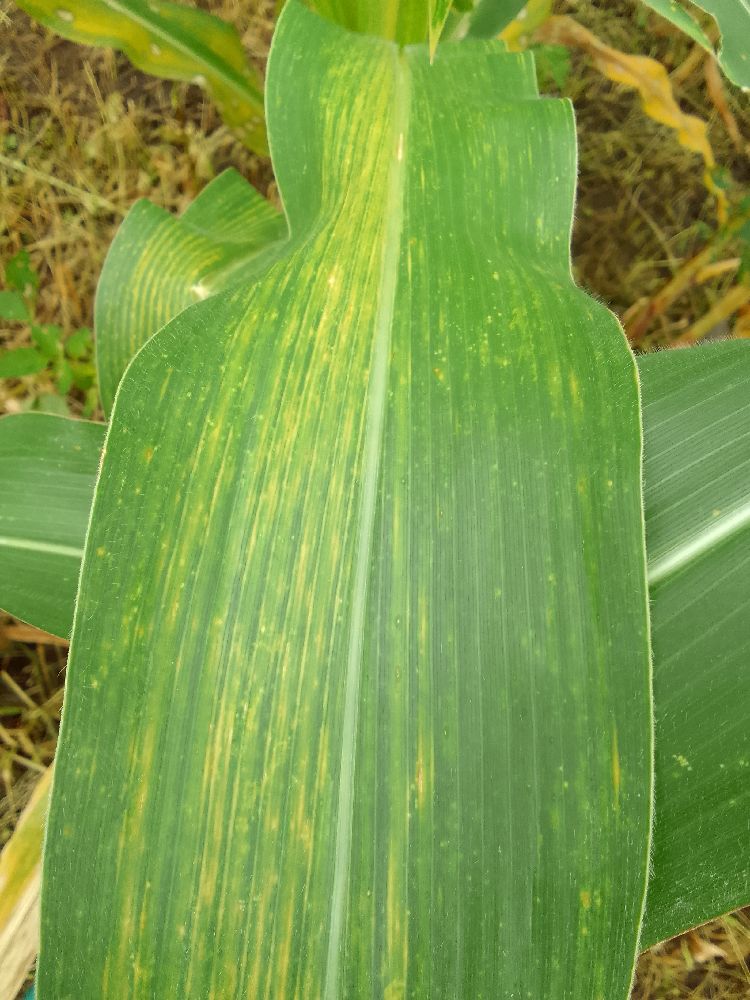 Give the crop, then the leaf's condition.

maize, maize lethal necrosis
